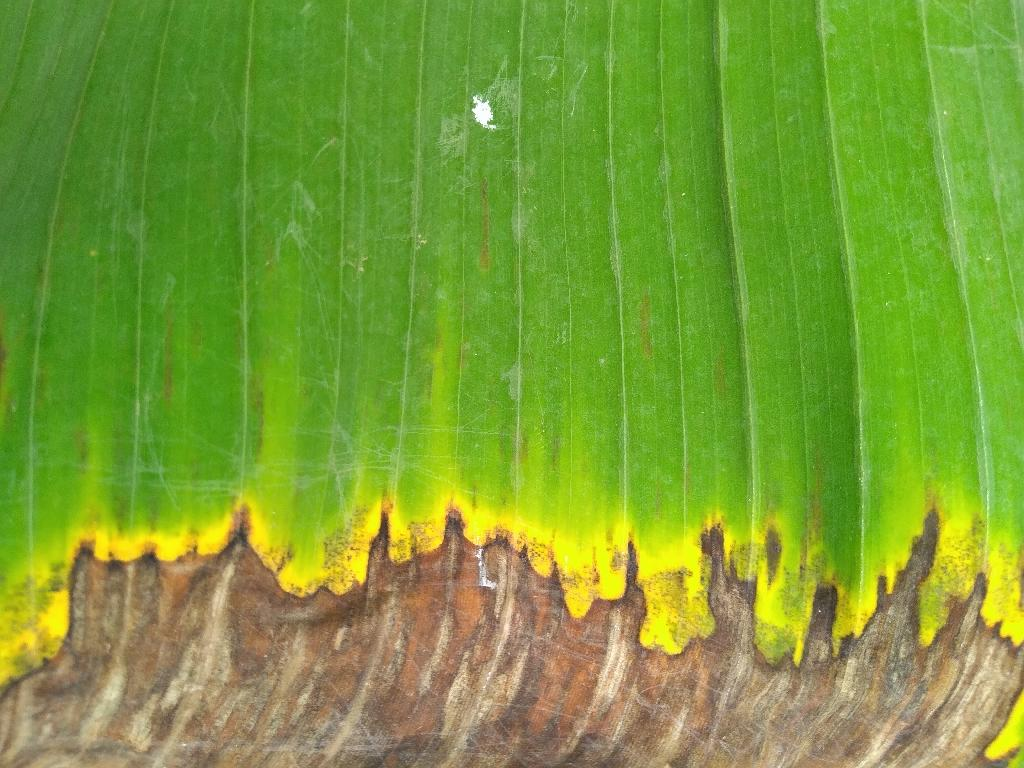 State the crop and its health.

banana, black sigatoka
